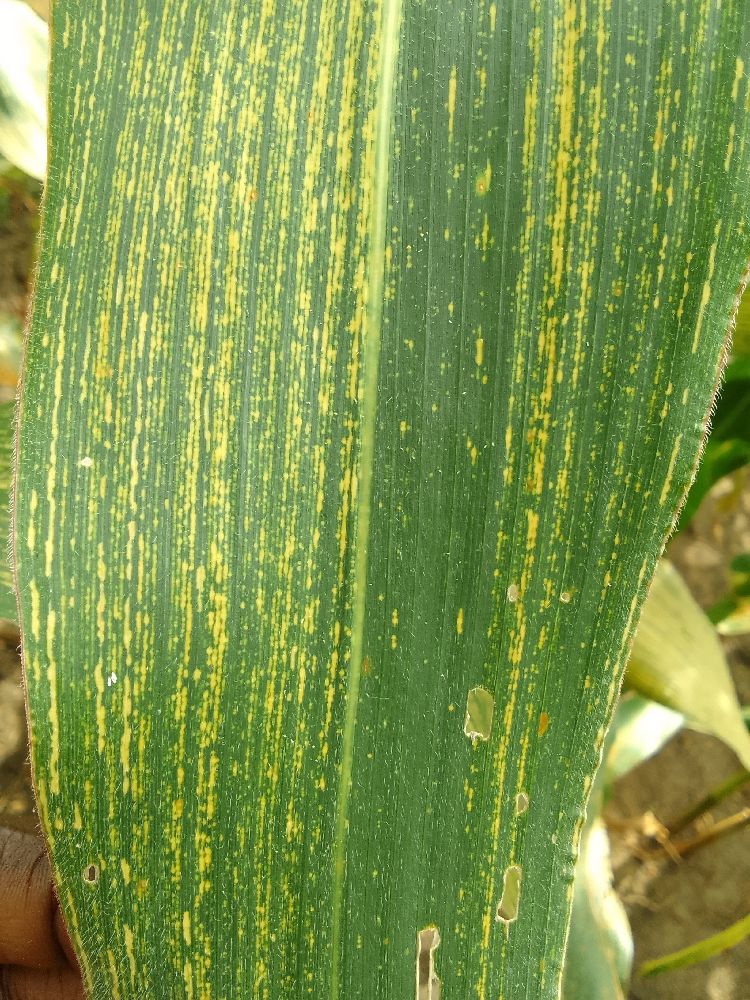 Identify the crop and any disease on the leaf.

maize, maize streak virus
